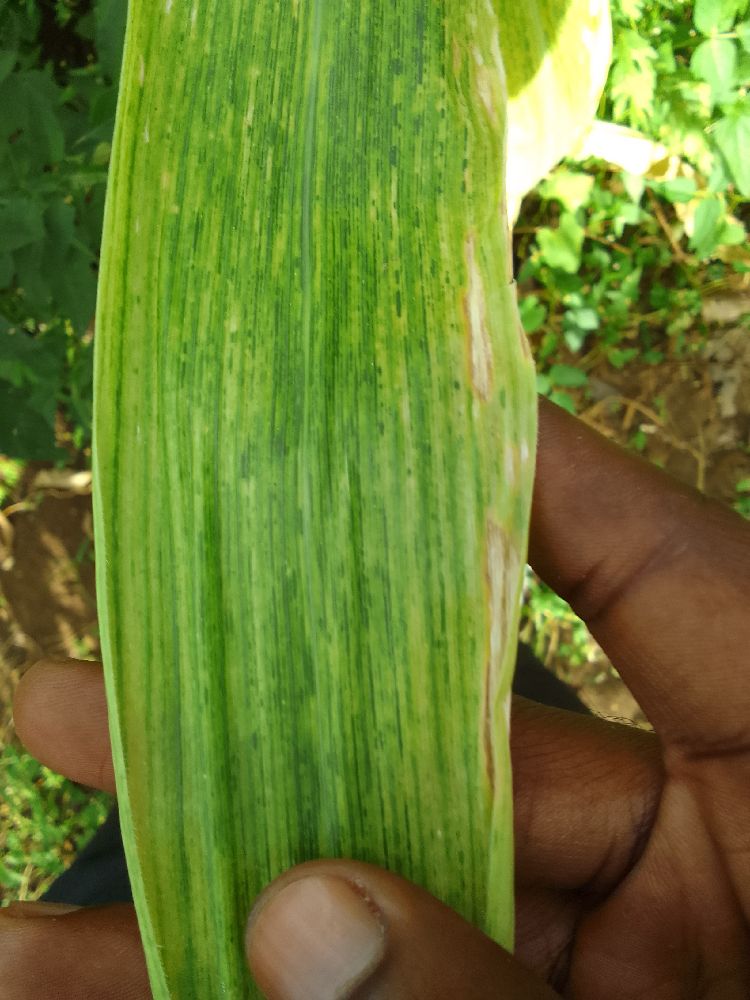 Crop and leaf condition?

maize, maize lethal necrosis
